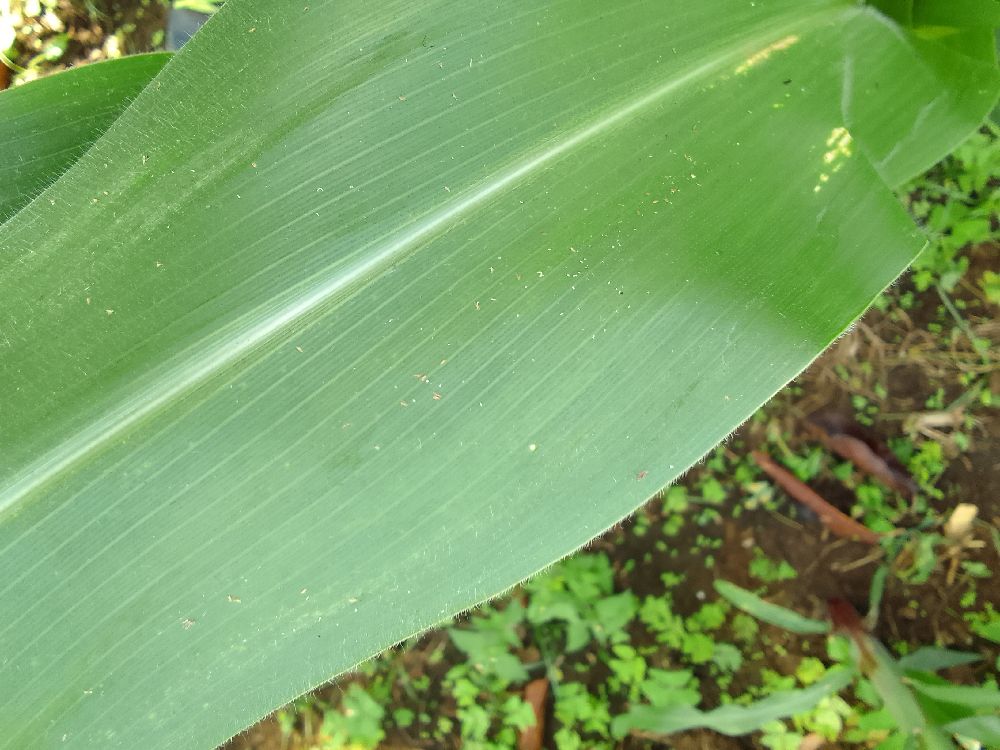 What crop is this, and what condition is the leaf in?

maize, healthy
